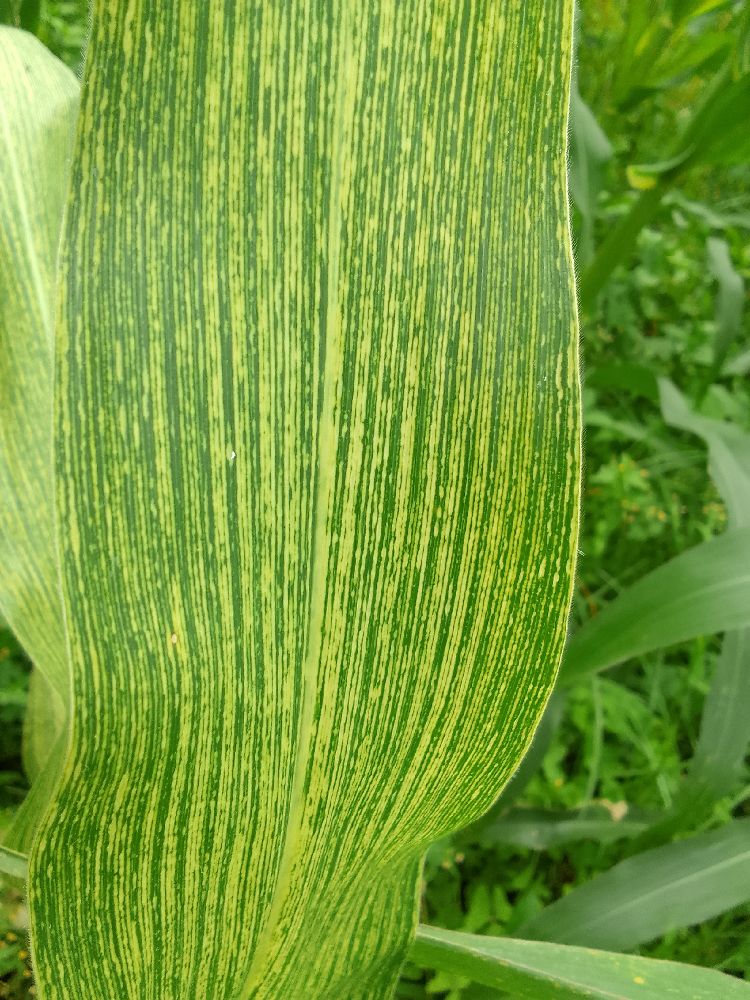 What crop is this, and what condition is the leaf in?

maize, maize streak virus
